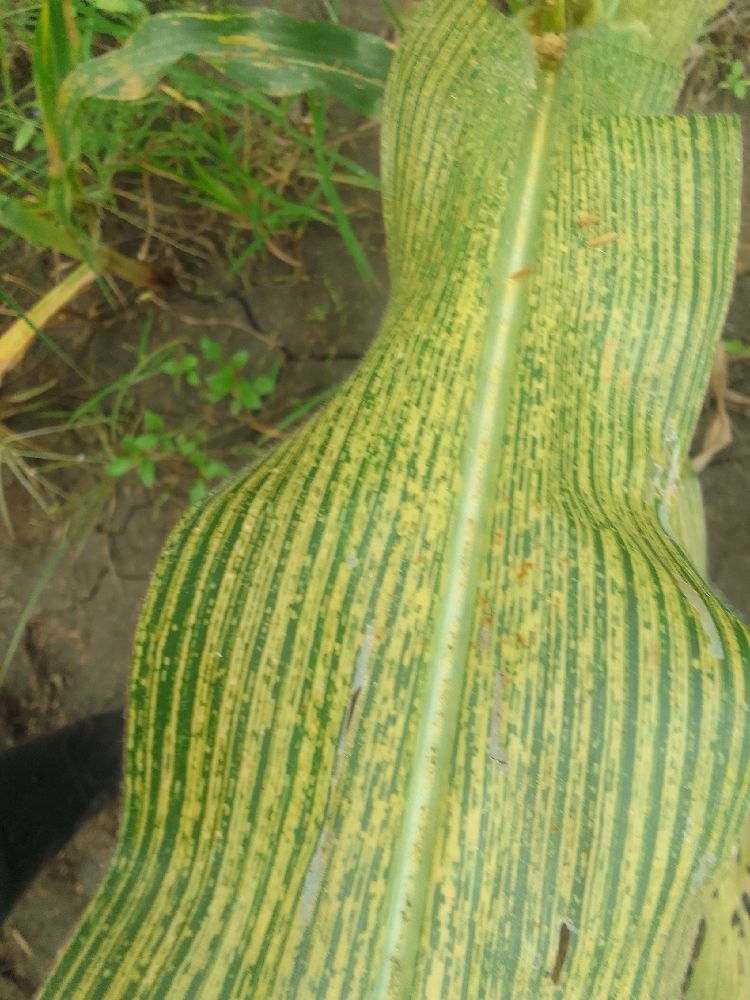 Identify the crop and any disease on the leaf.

maize, maize streak virus
